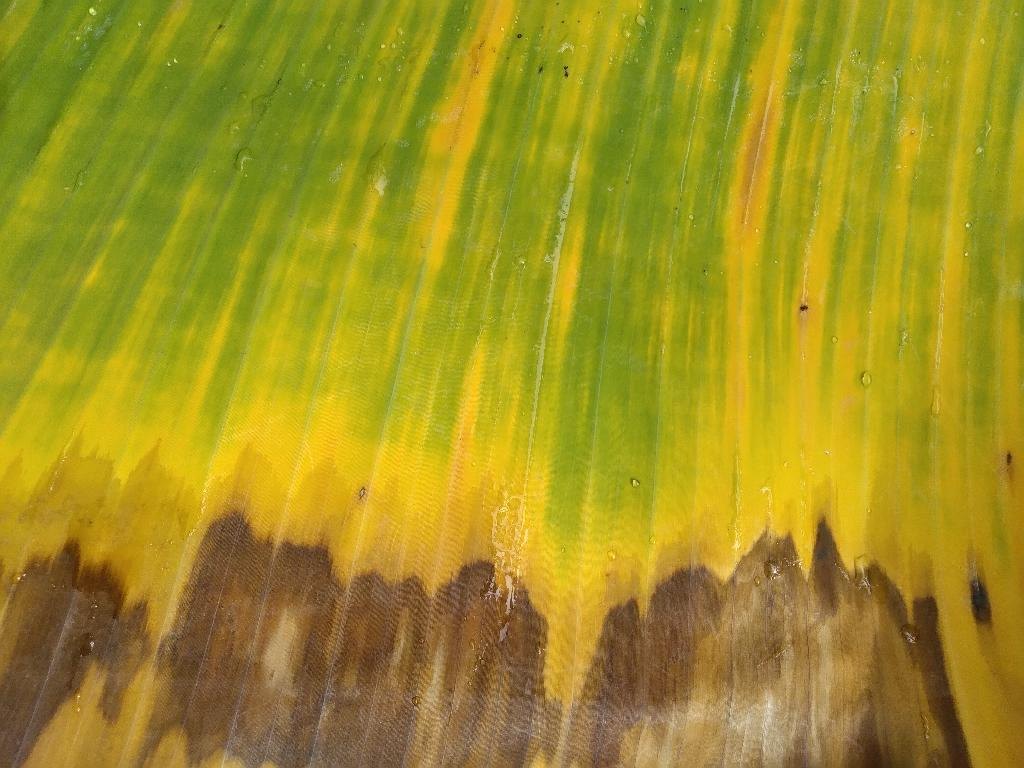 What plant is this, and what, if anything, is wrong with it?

banana, fusarium wilt race 1
